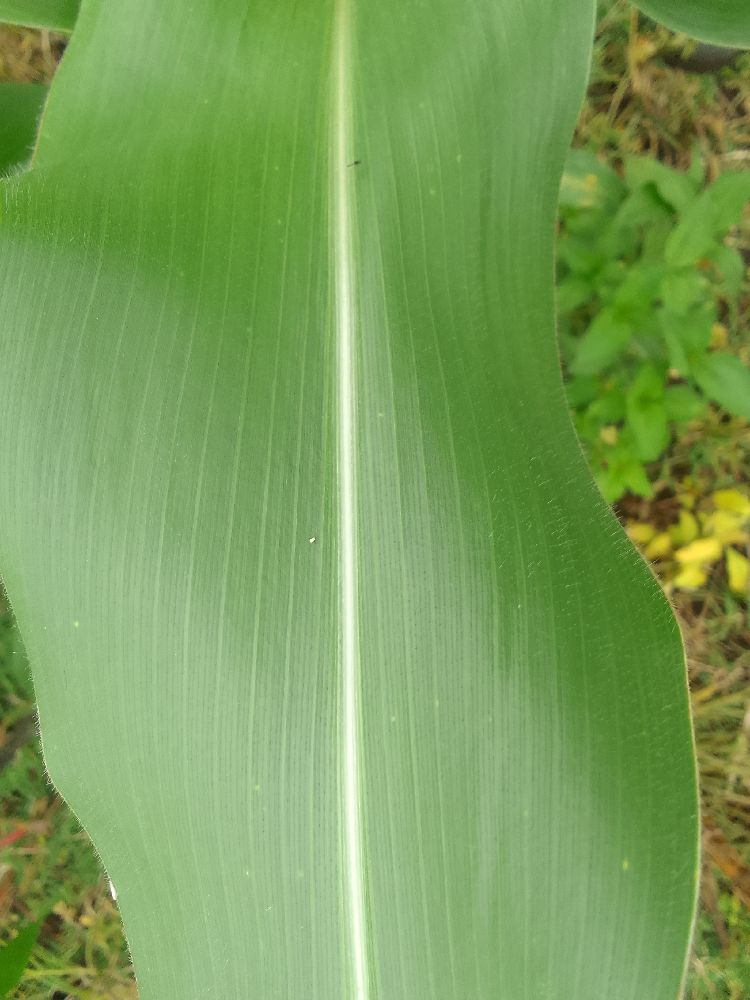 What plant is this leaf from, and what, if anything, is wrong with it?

maize, healthy
